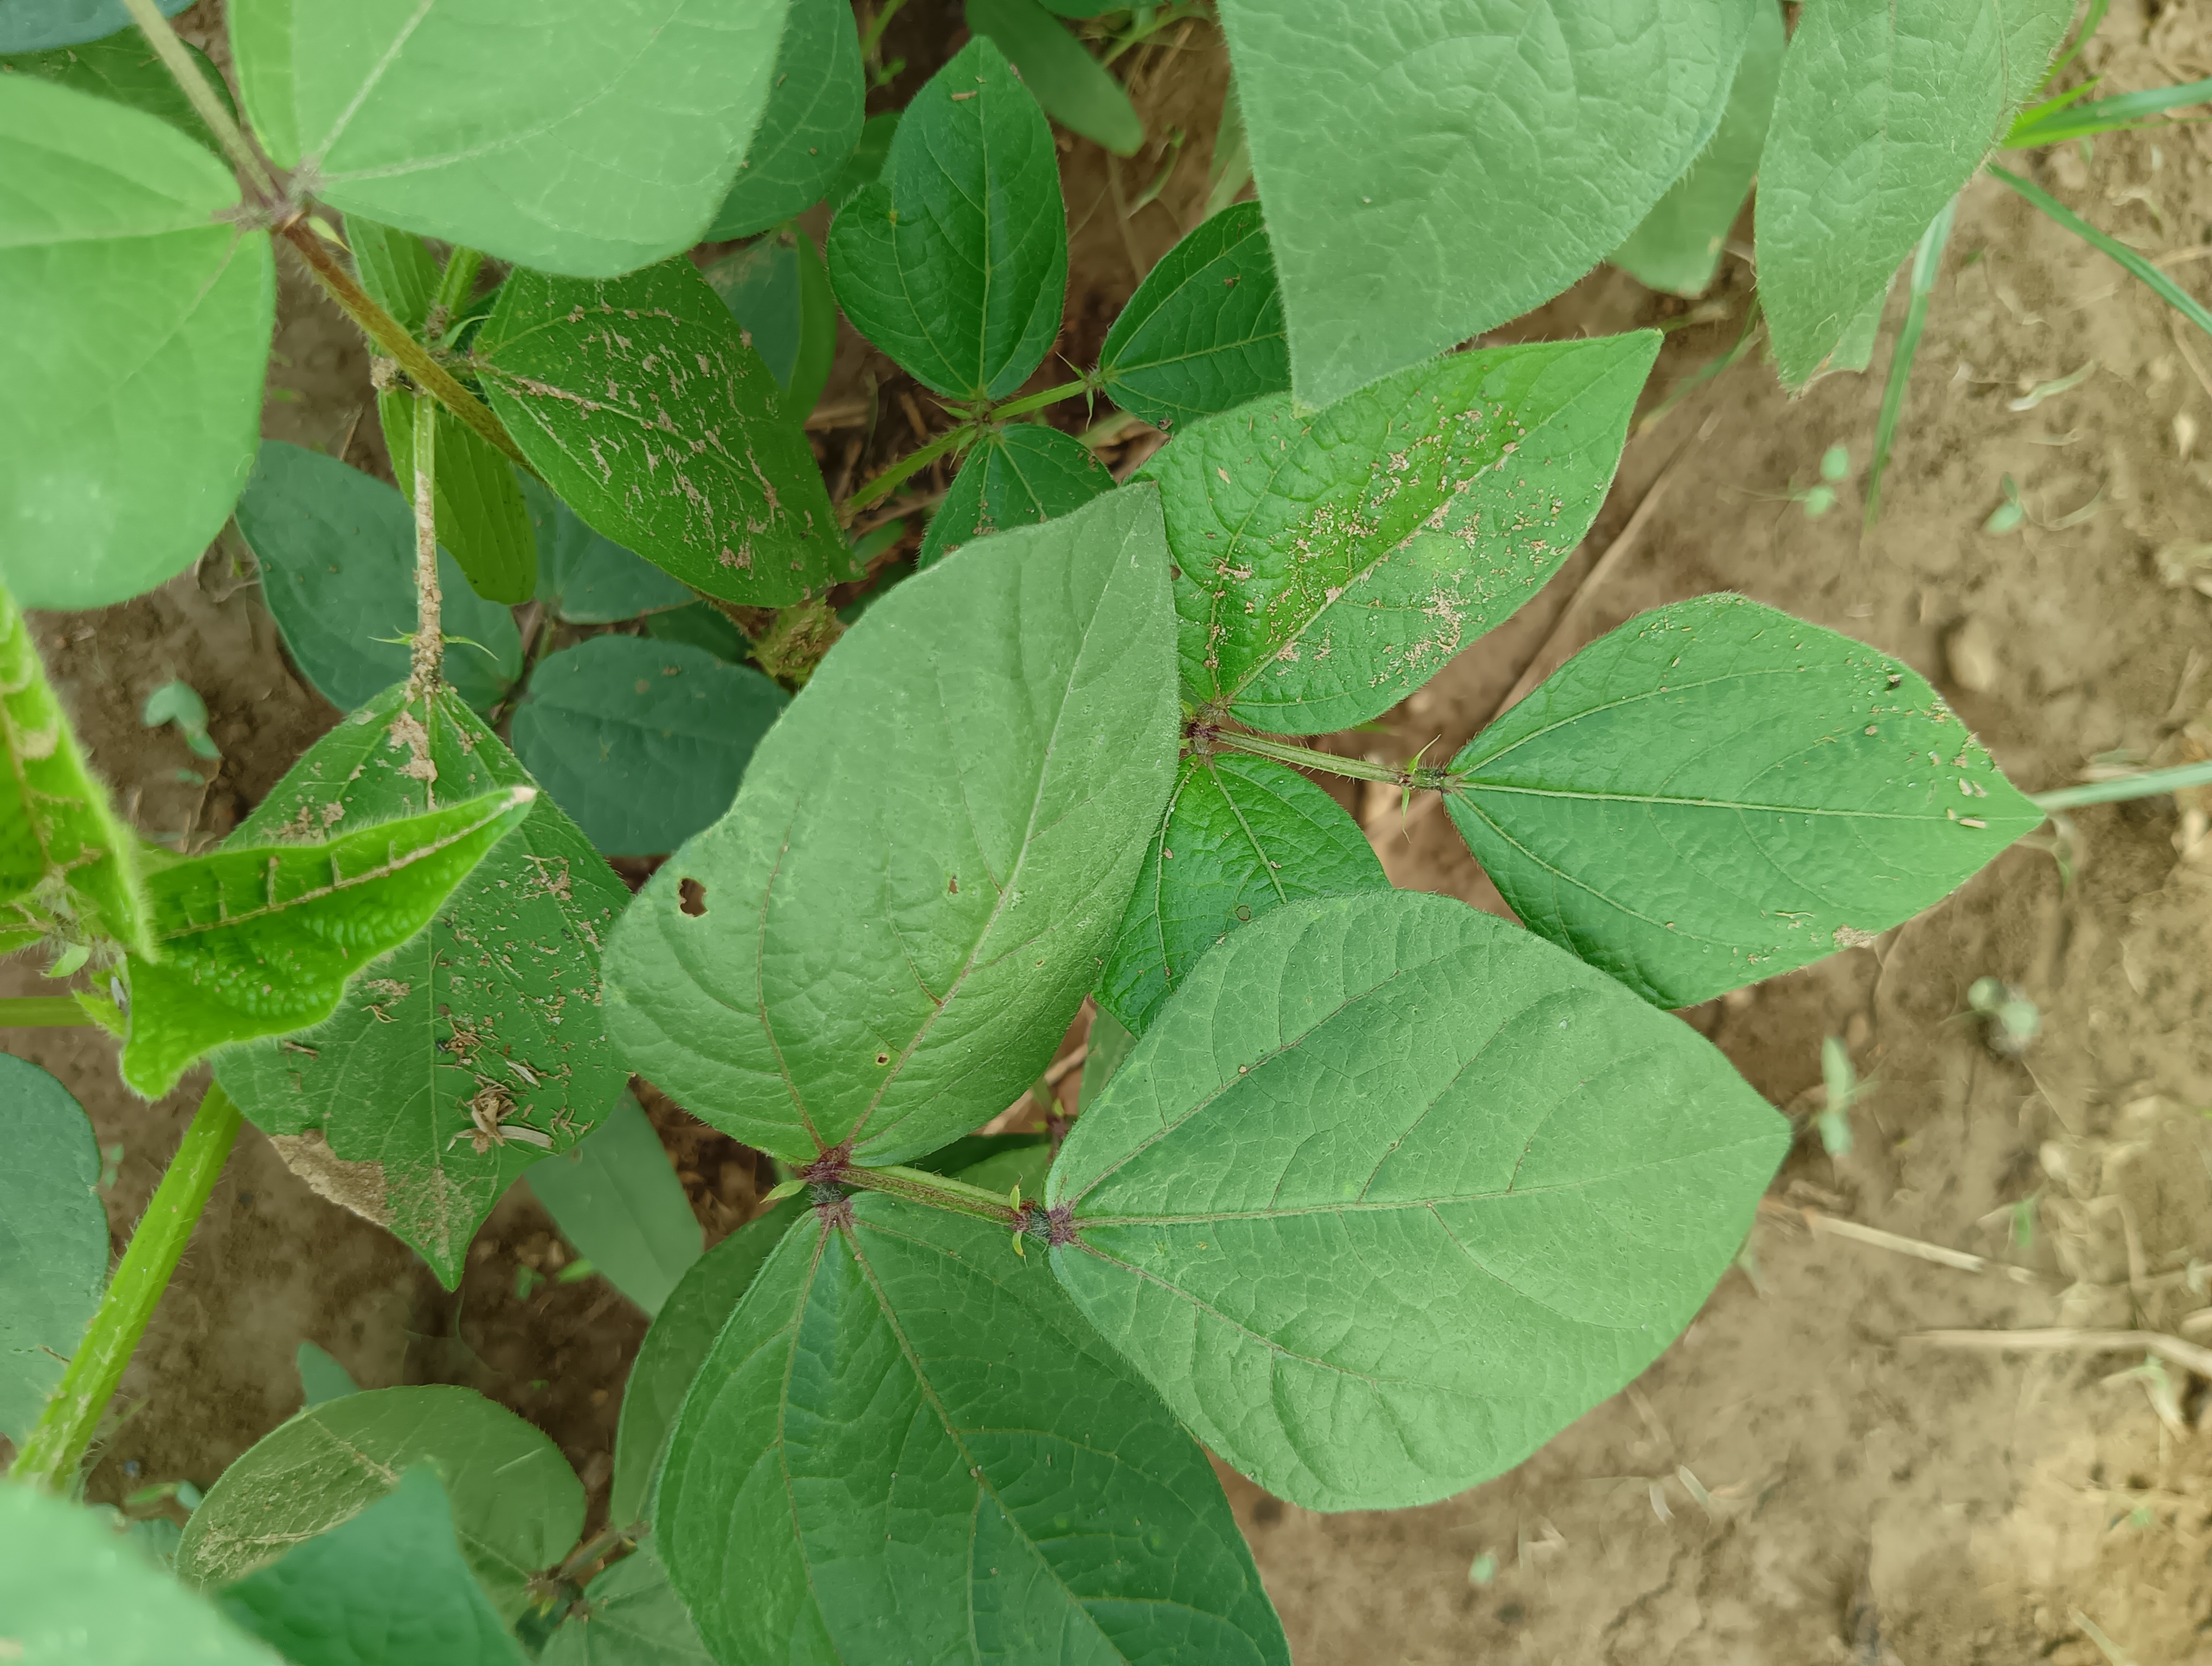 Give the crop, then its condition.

mungbean, healthy
